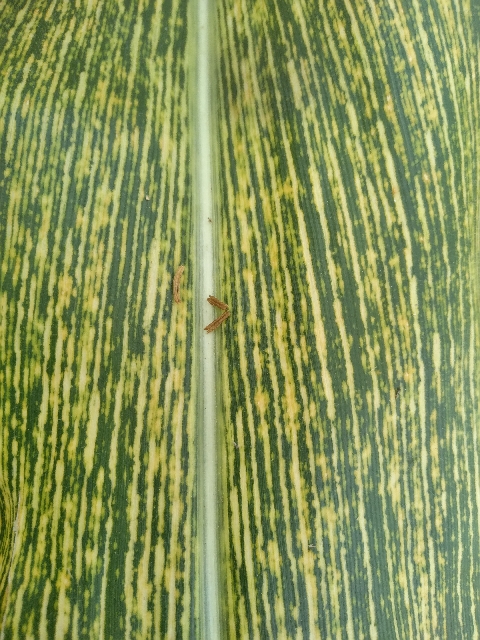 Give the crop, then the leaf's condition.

maize, maize streak virus
